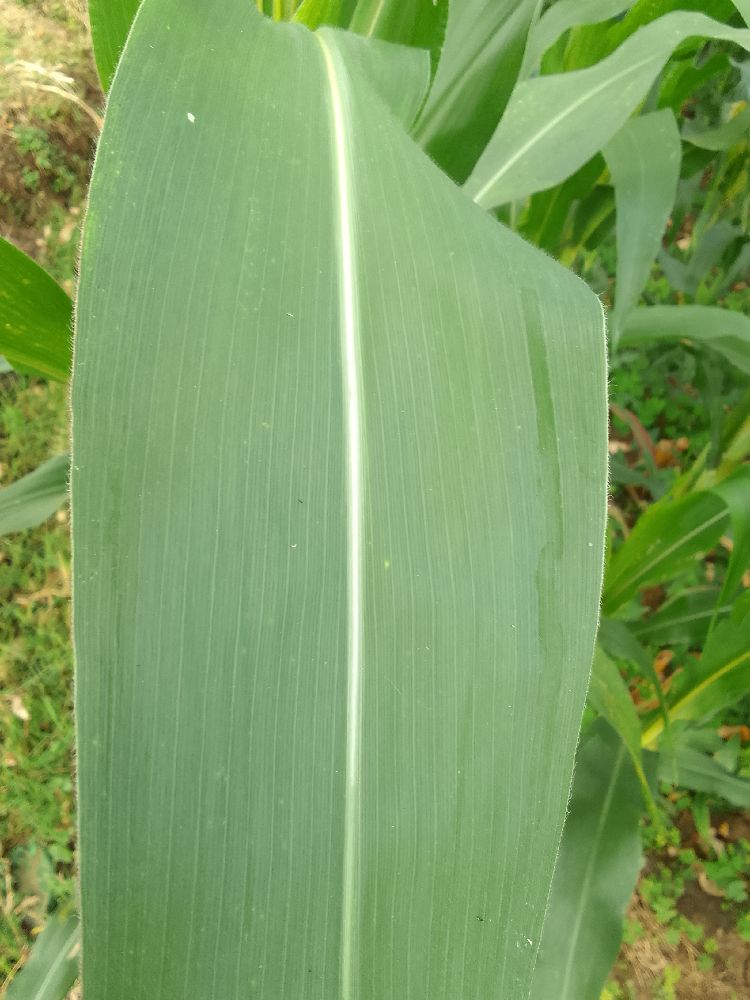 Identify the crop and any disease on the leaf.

maize, healthy
